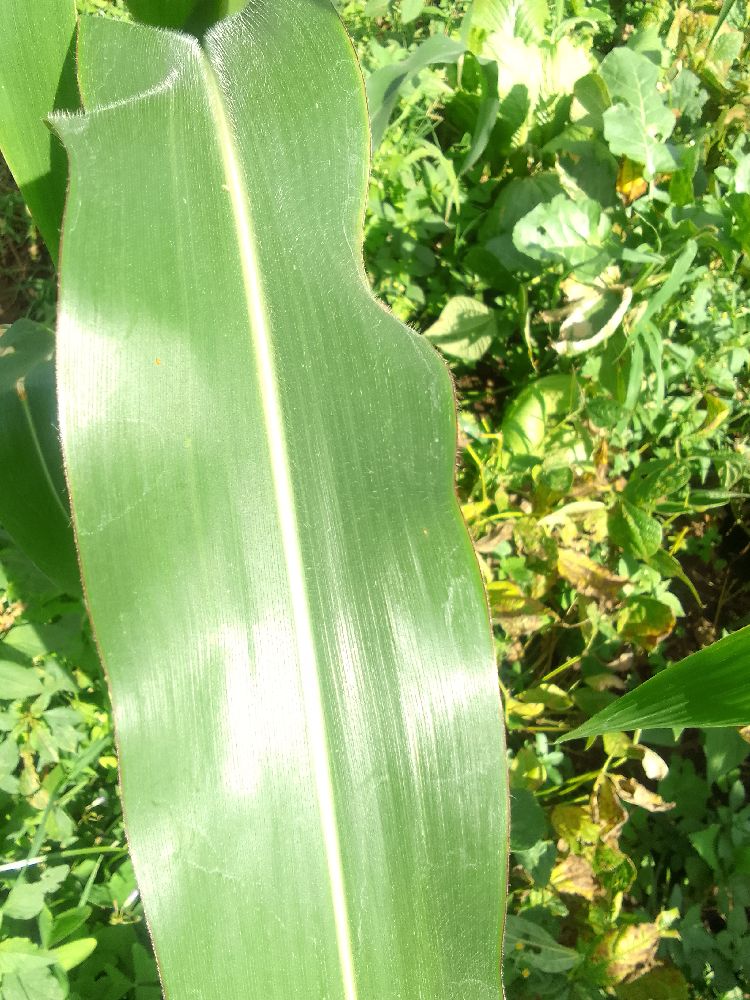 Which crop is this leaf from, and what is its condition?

maize, healthy
